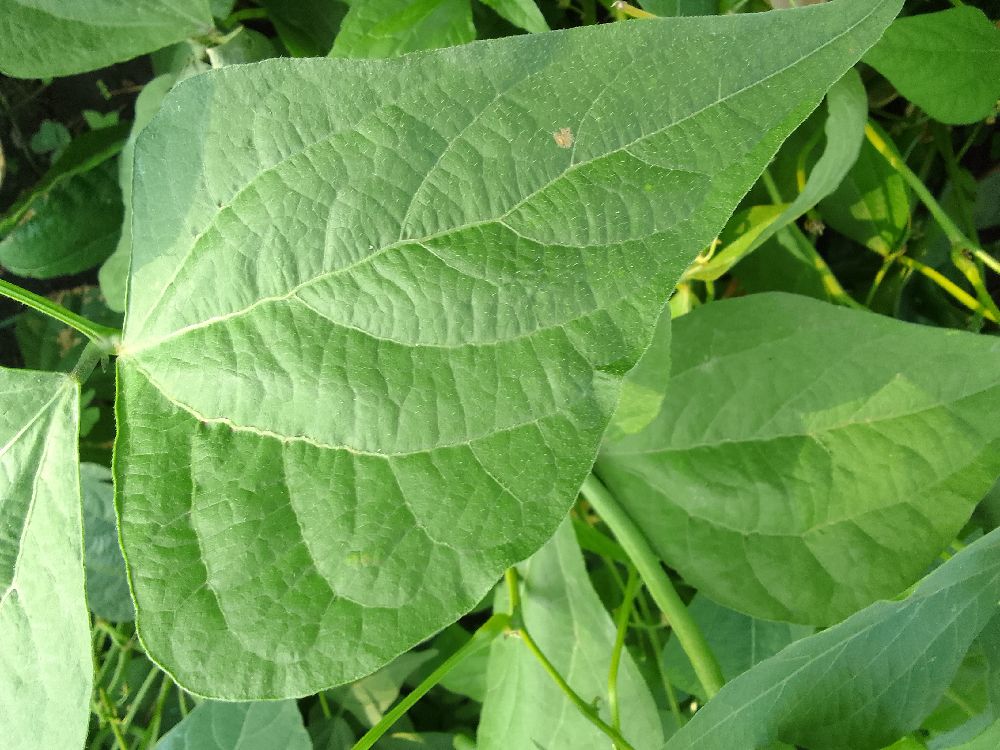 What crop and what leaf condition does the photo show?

common bean, healthy
